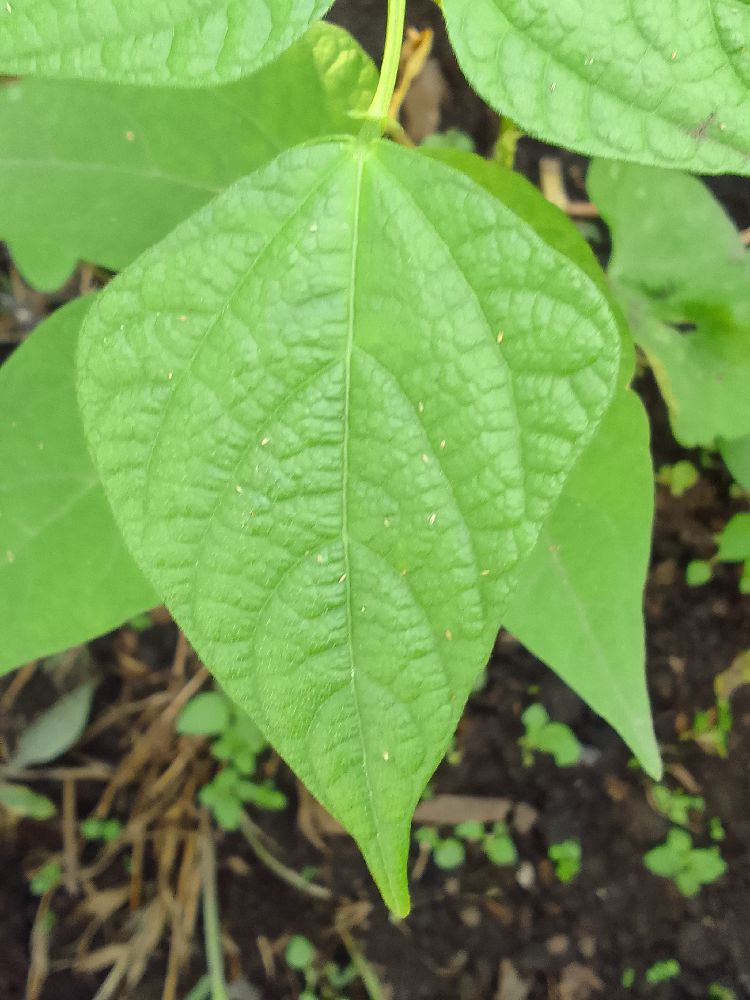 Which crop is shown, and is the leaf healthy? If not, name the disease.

common bean, healthy
